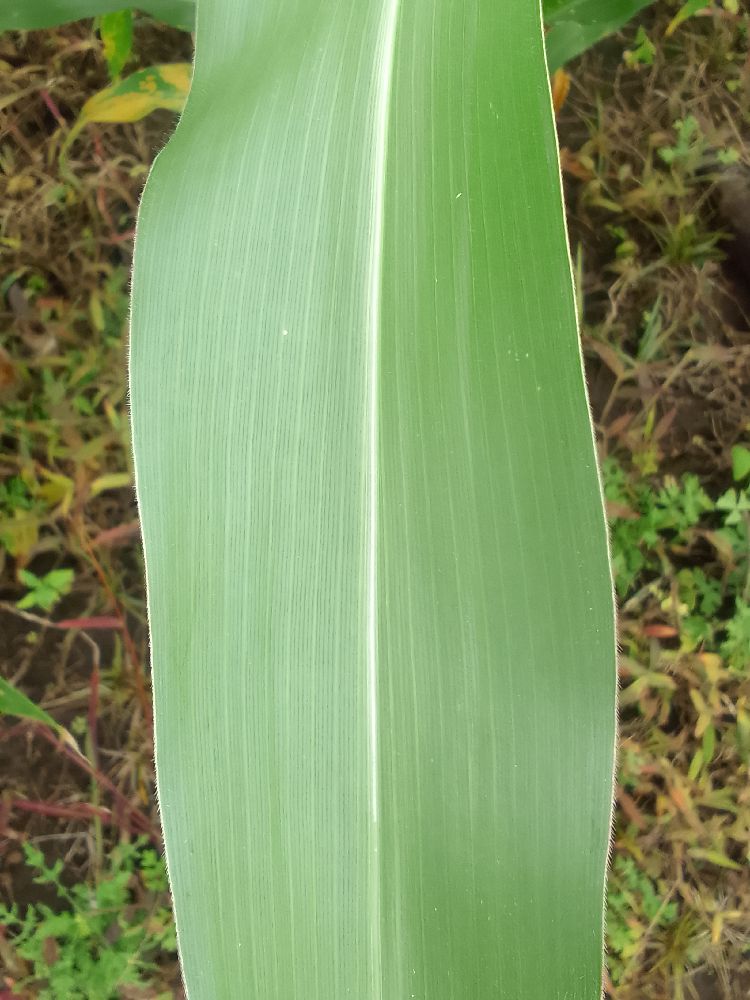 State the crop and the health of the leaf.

maize, healthy
